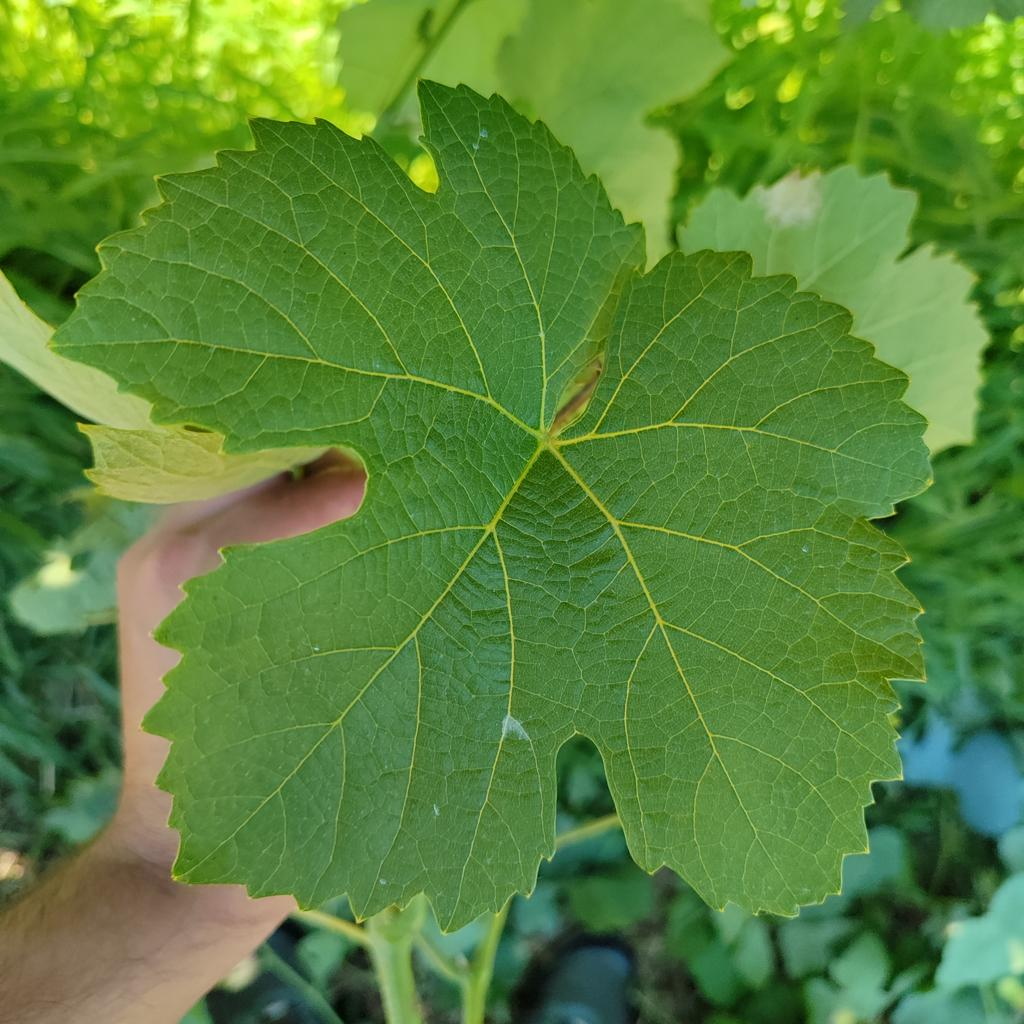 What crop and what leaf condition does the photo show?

grapevine, healthy
